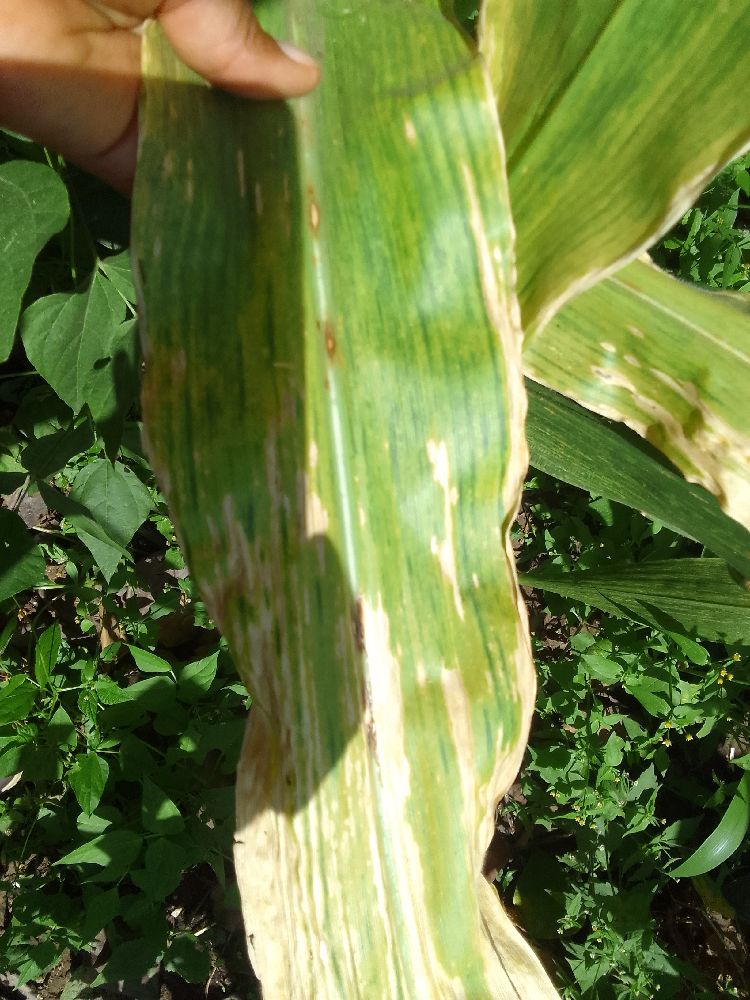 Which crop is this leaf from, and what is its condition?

maize, maize lethal necrosis
